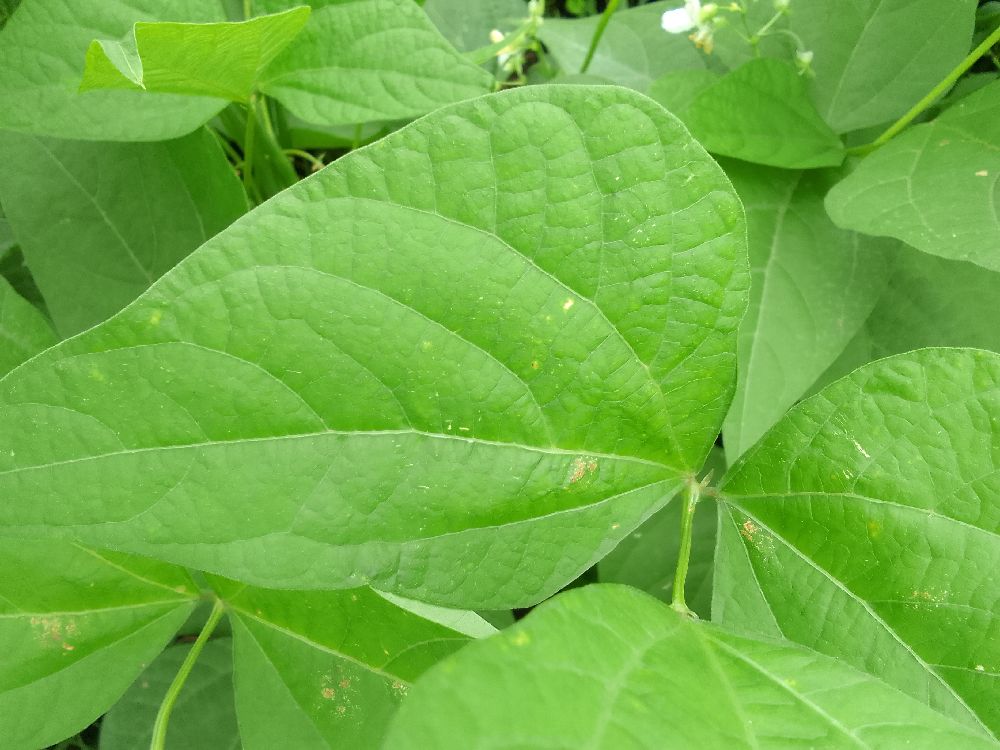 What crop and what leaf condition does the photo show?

common bean, healthy
